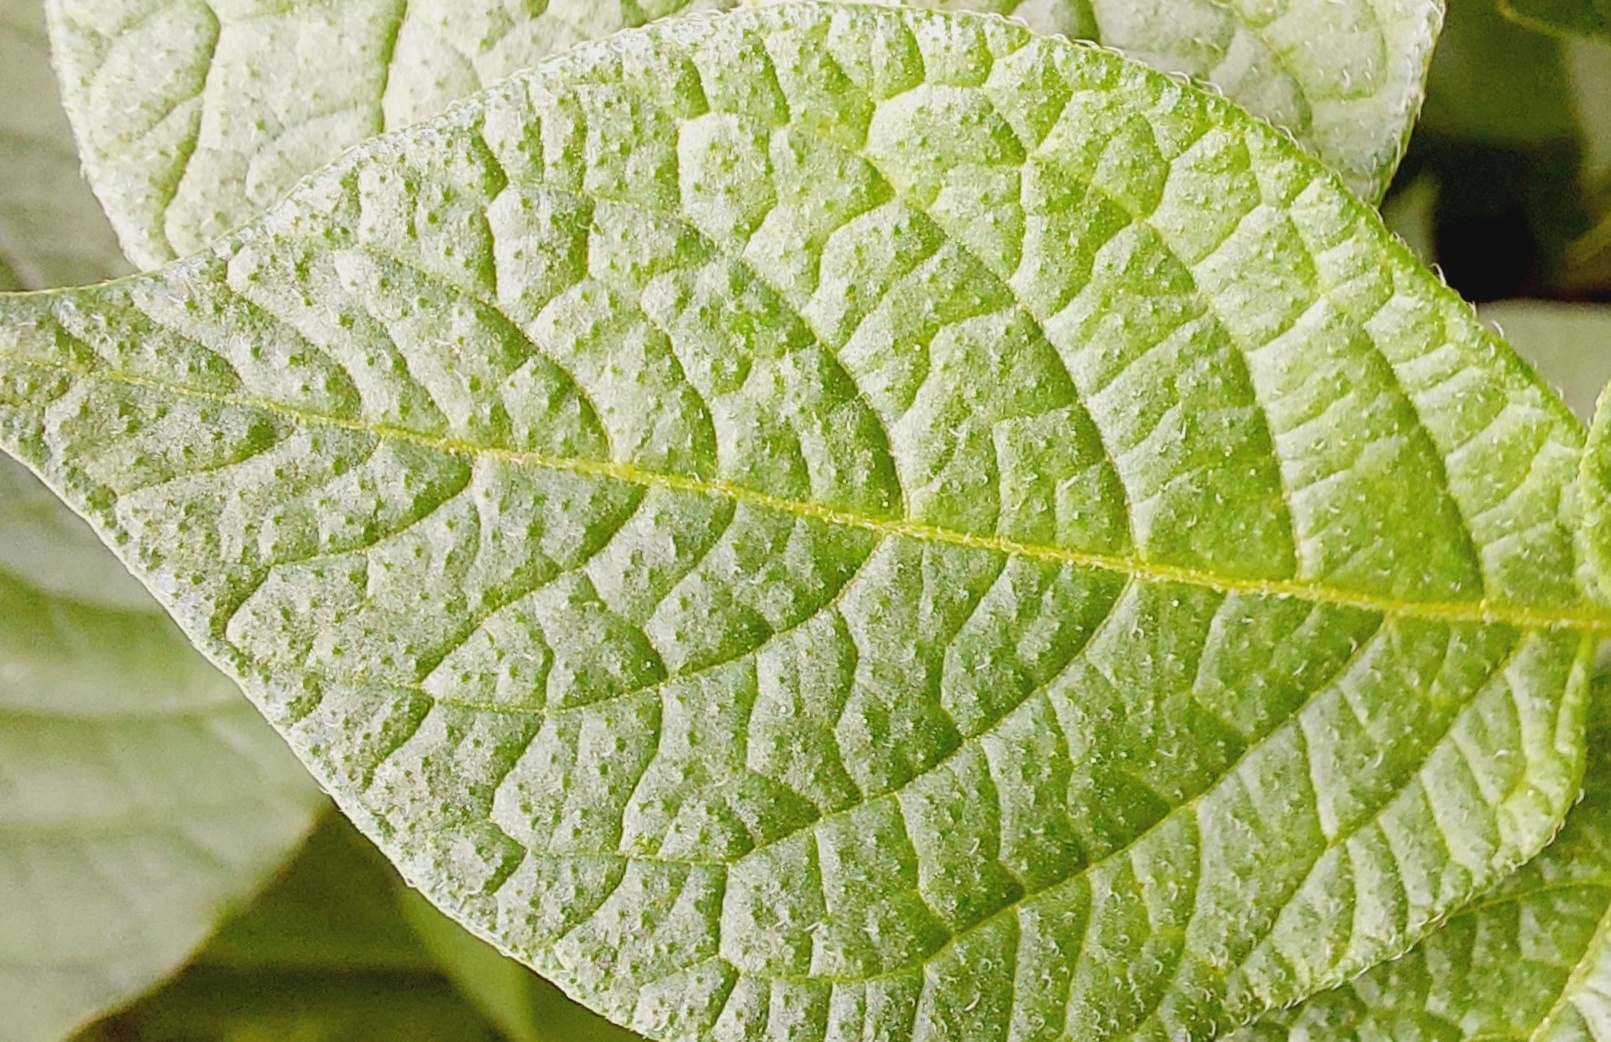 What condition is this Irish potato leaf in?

healthy
